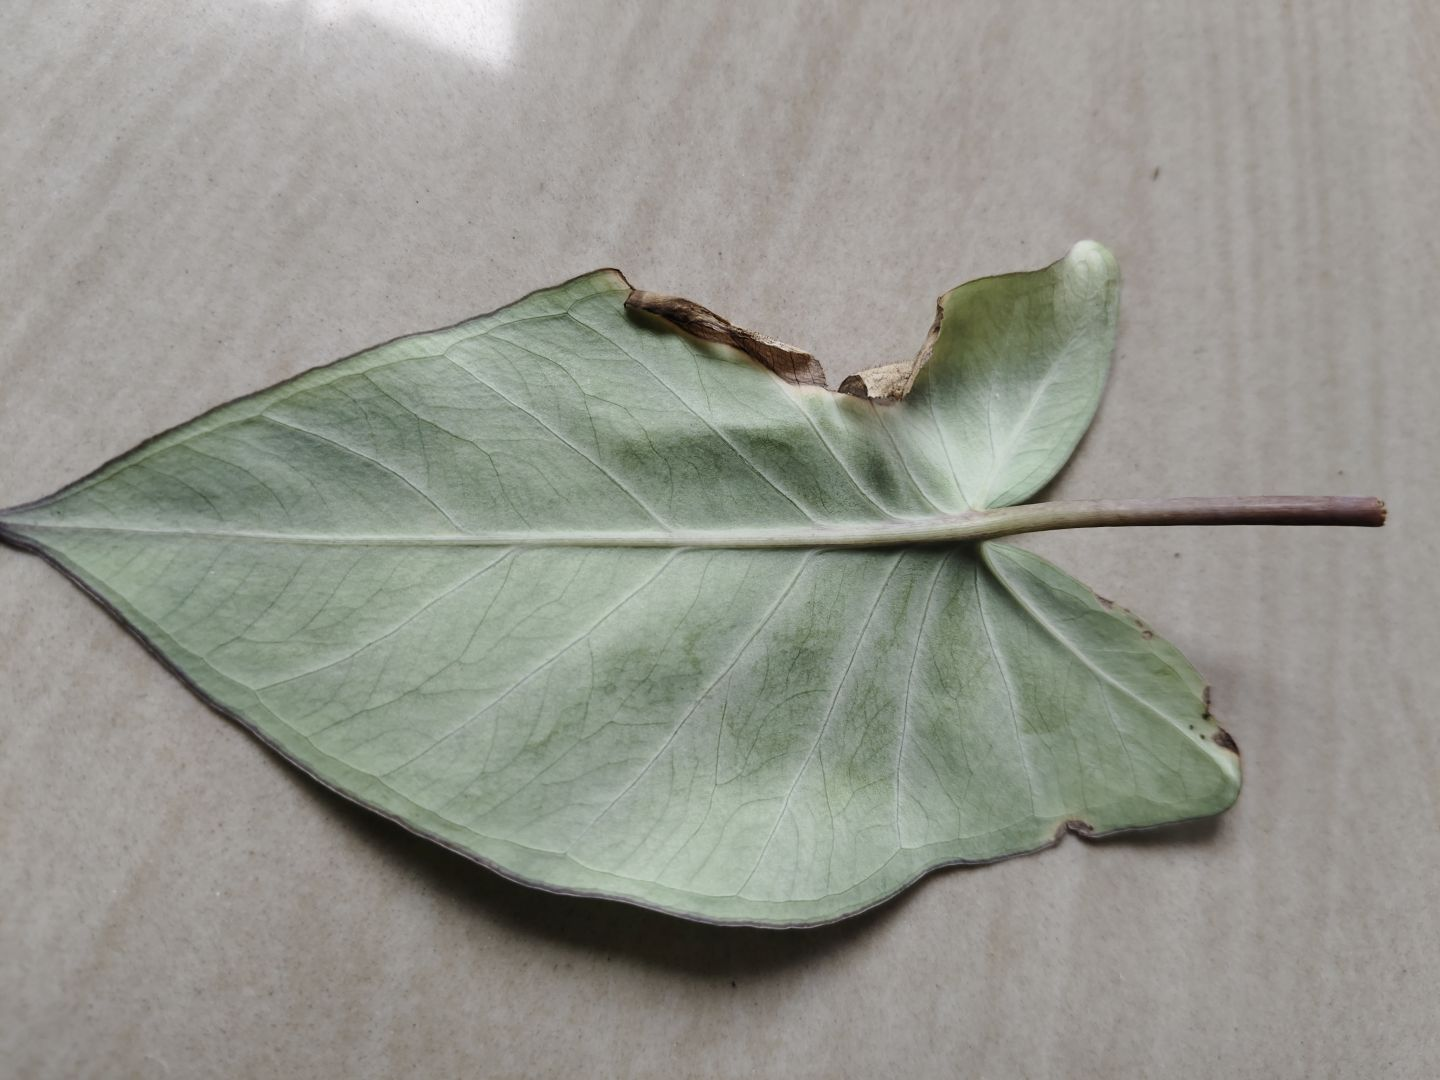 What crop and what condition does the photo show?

taro, leaf blight
